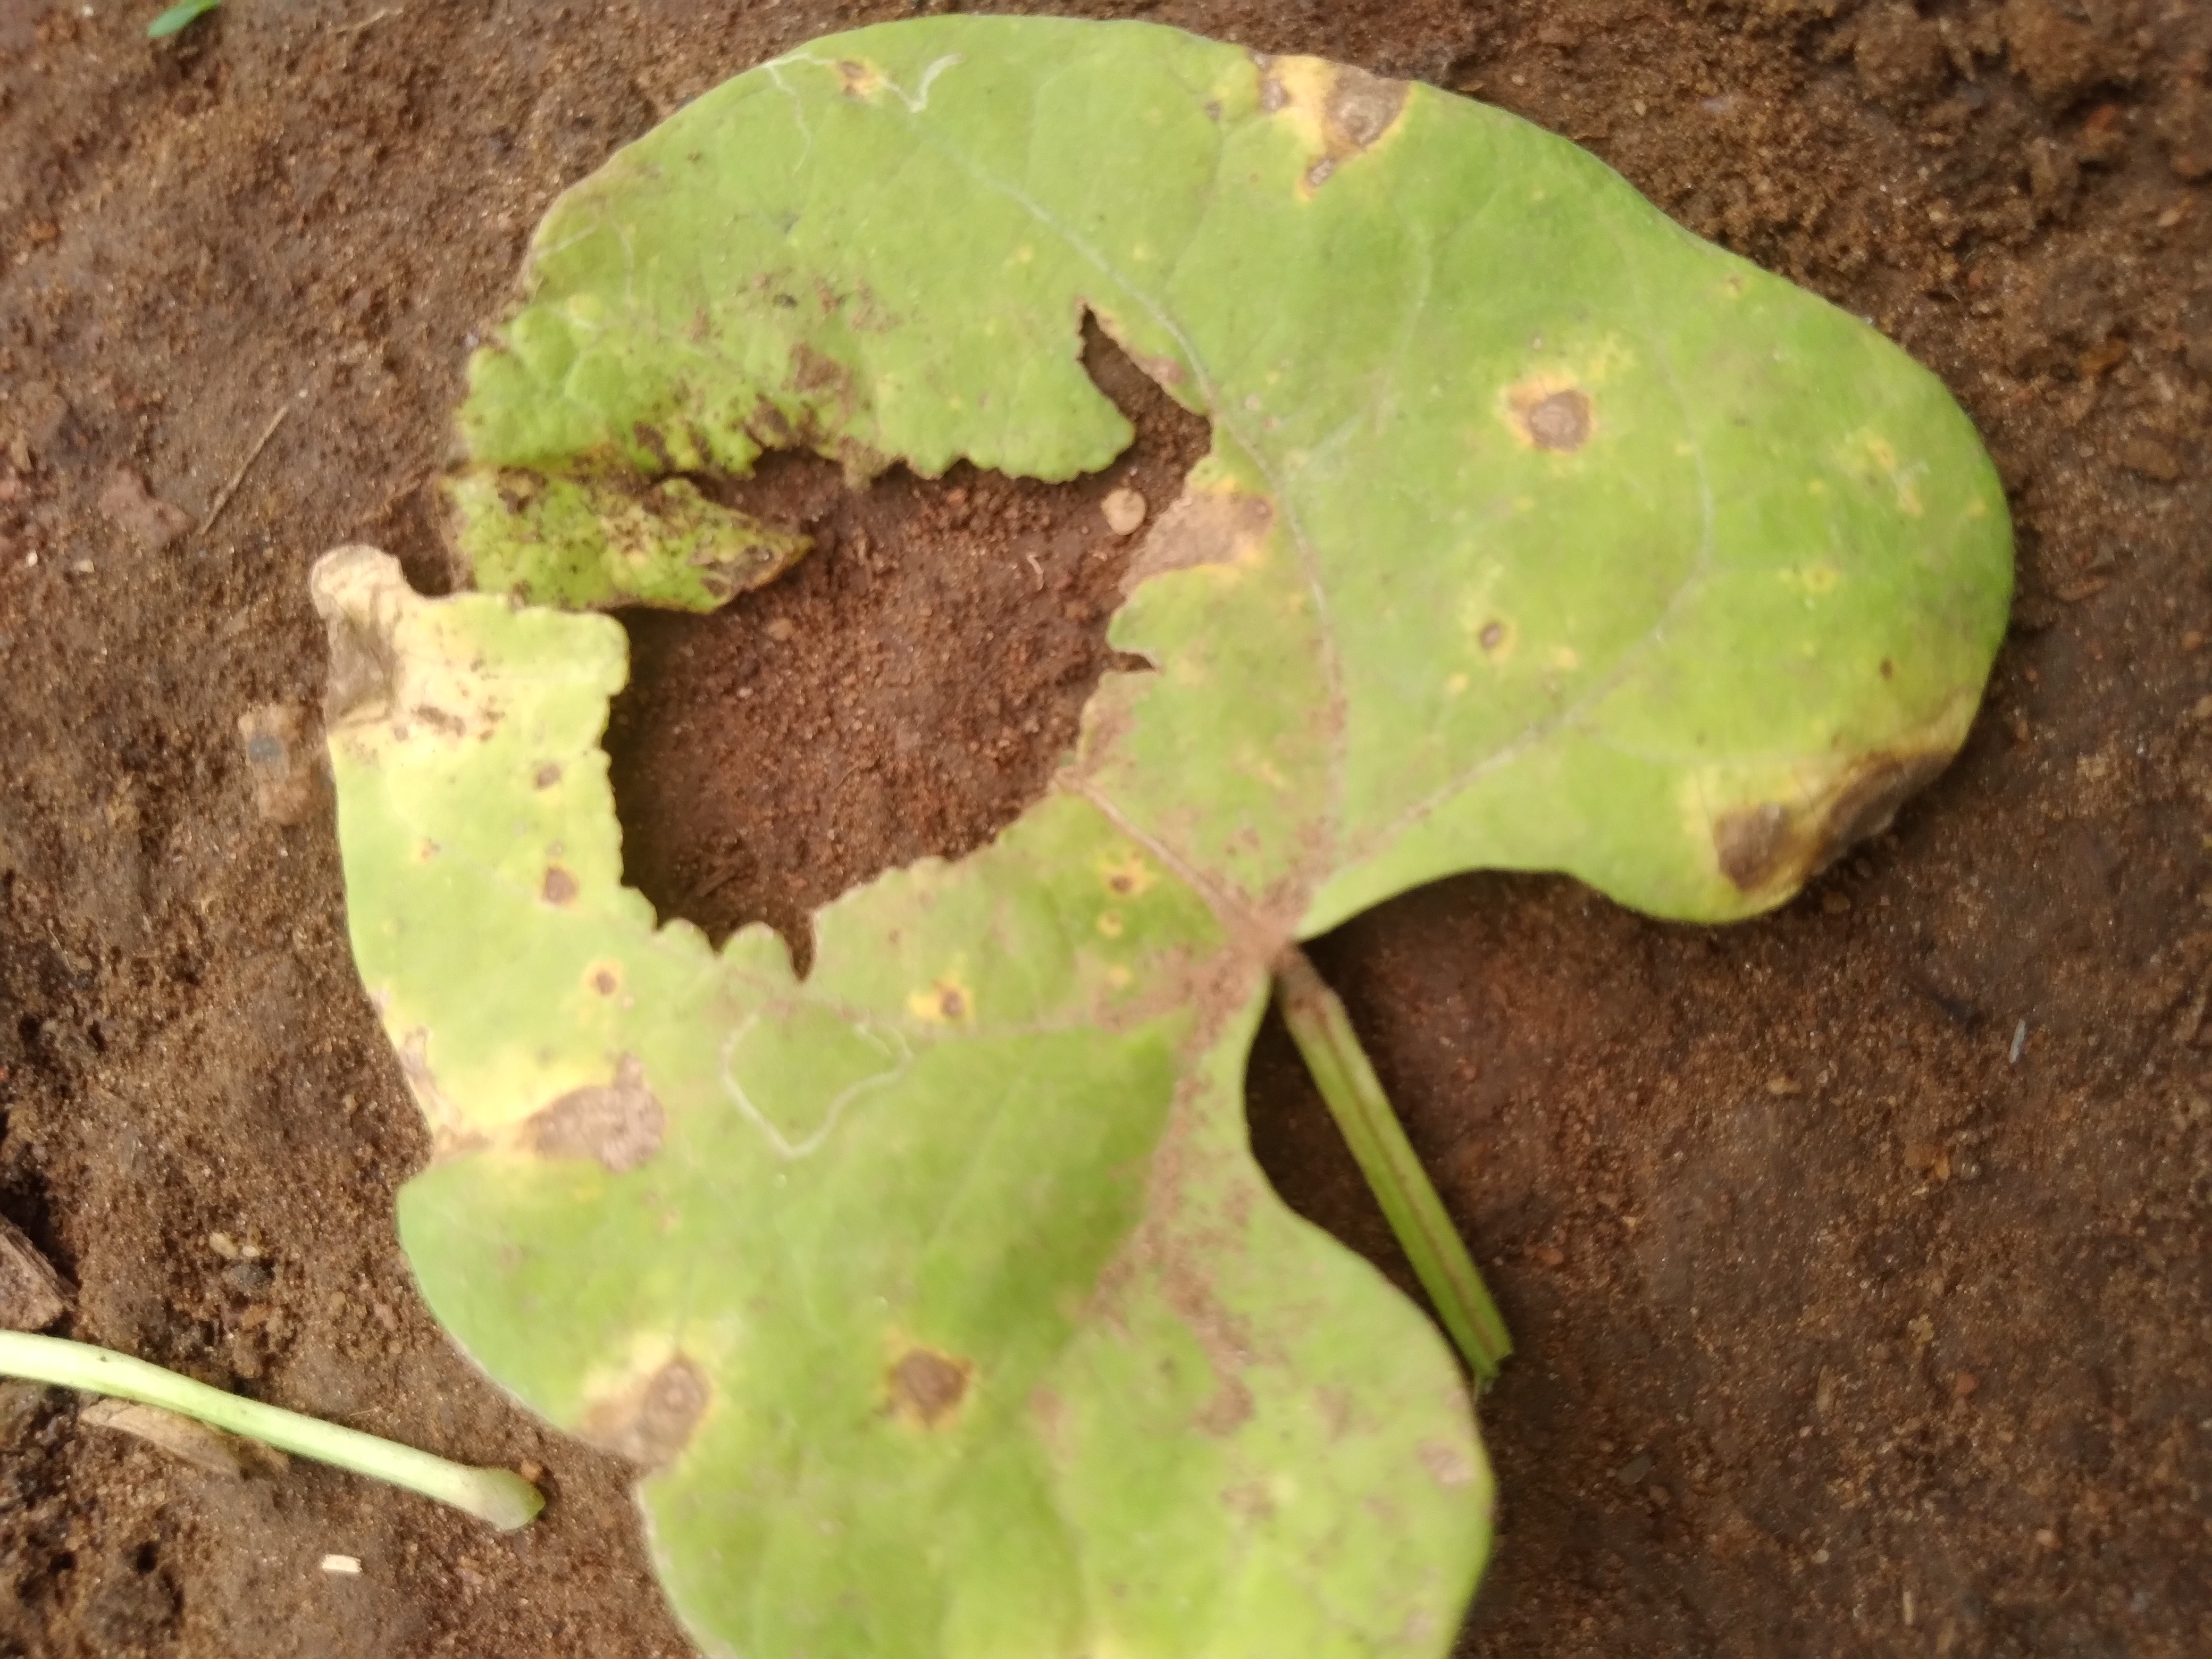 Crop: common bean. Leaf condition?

rust
